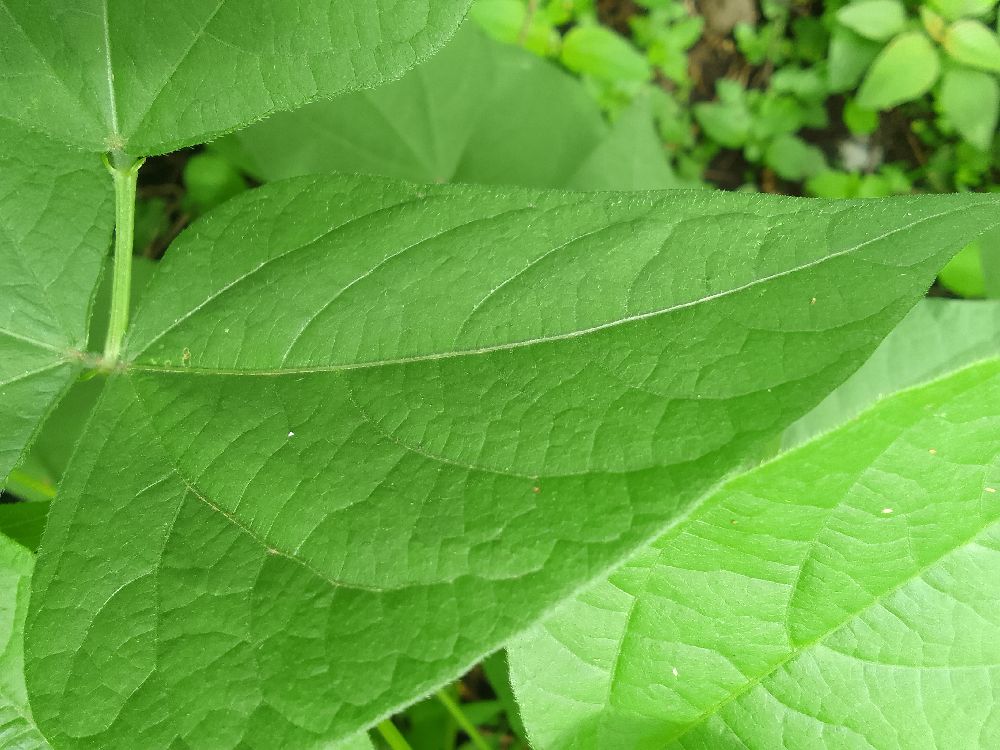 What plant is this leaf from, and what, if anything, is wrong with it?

common bean, healthy
